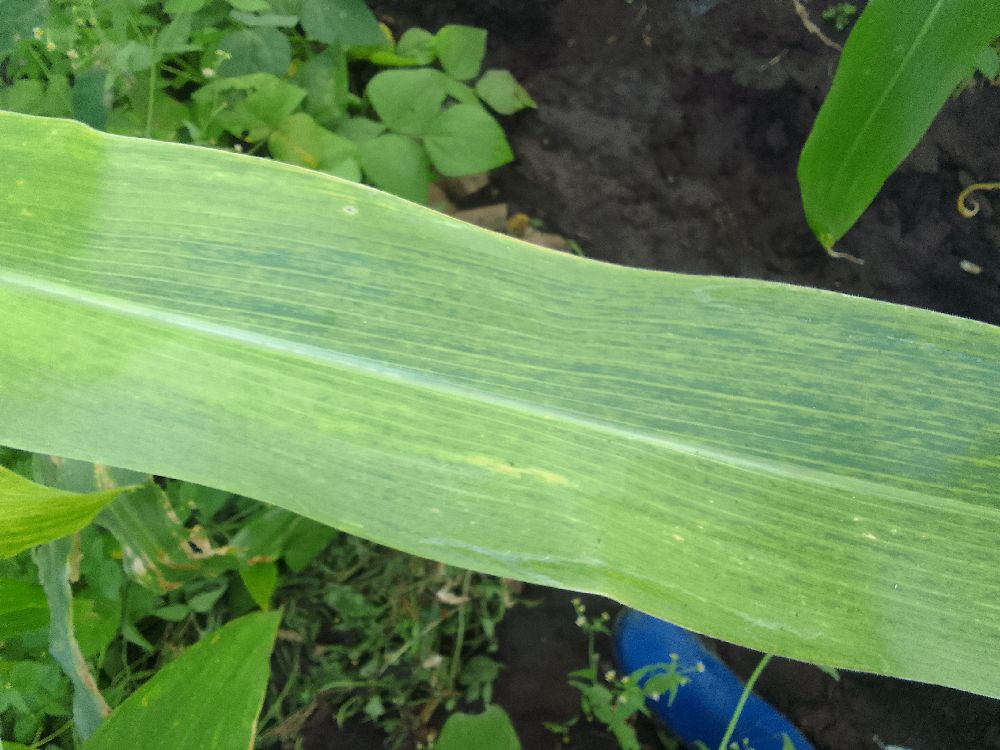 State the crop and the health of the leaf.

maize, maize lethal necrosis
